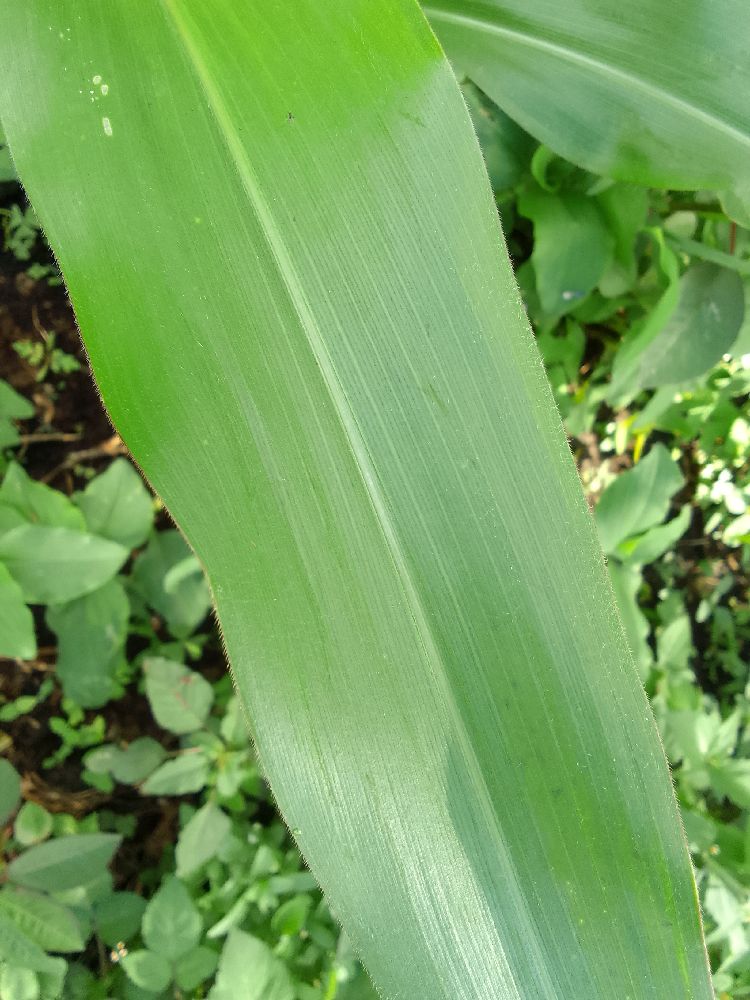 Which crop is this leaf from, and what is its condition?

maize, healthy
